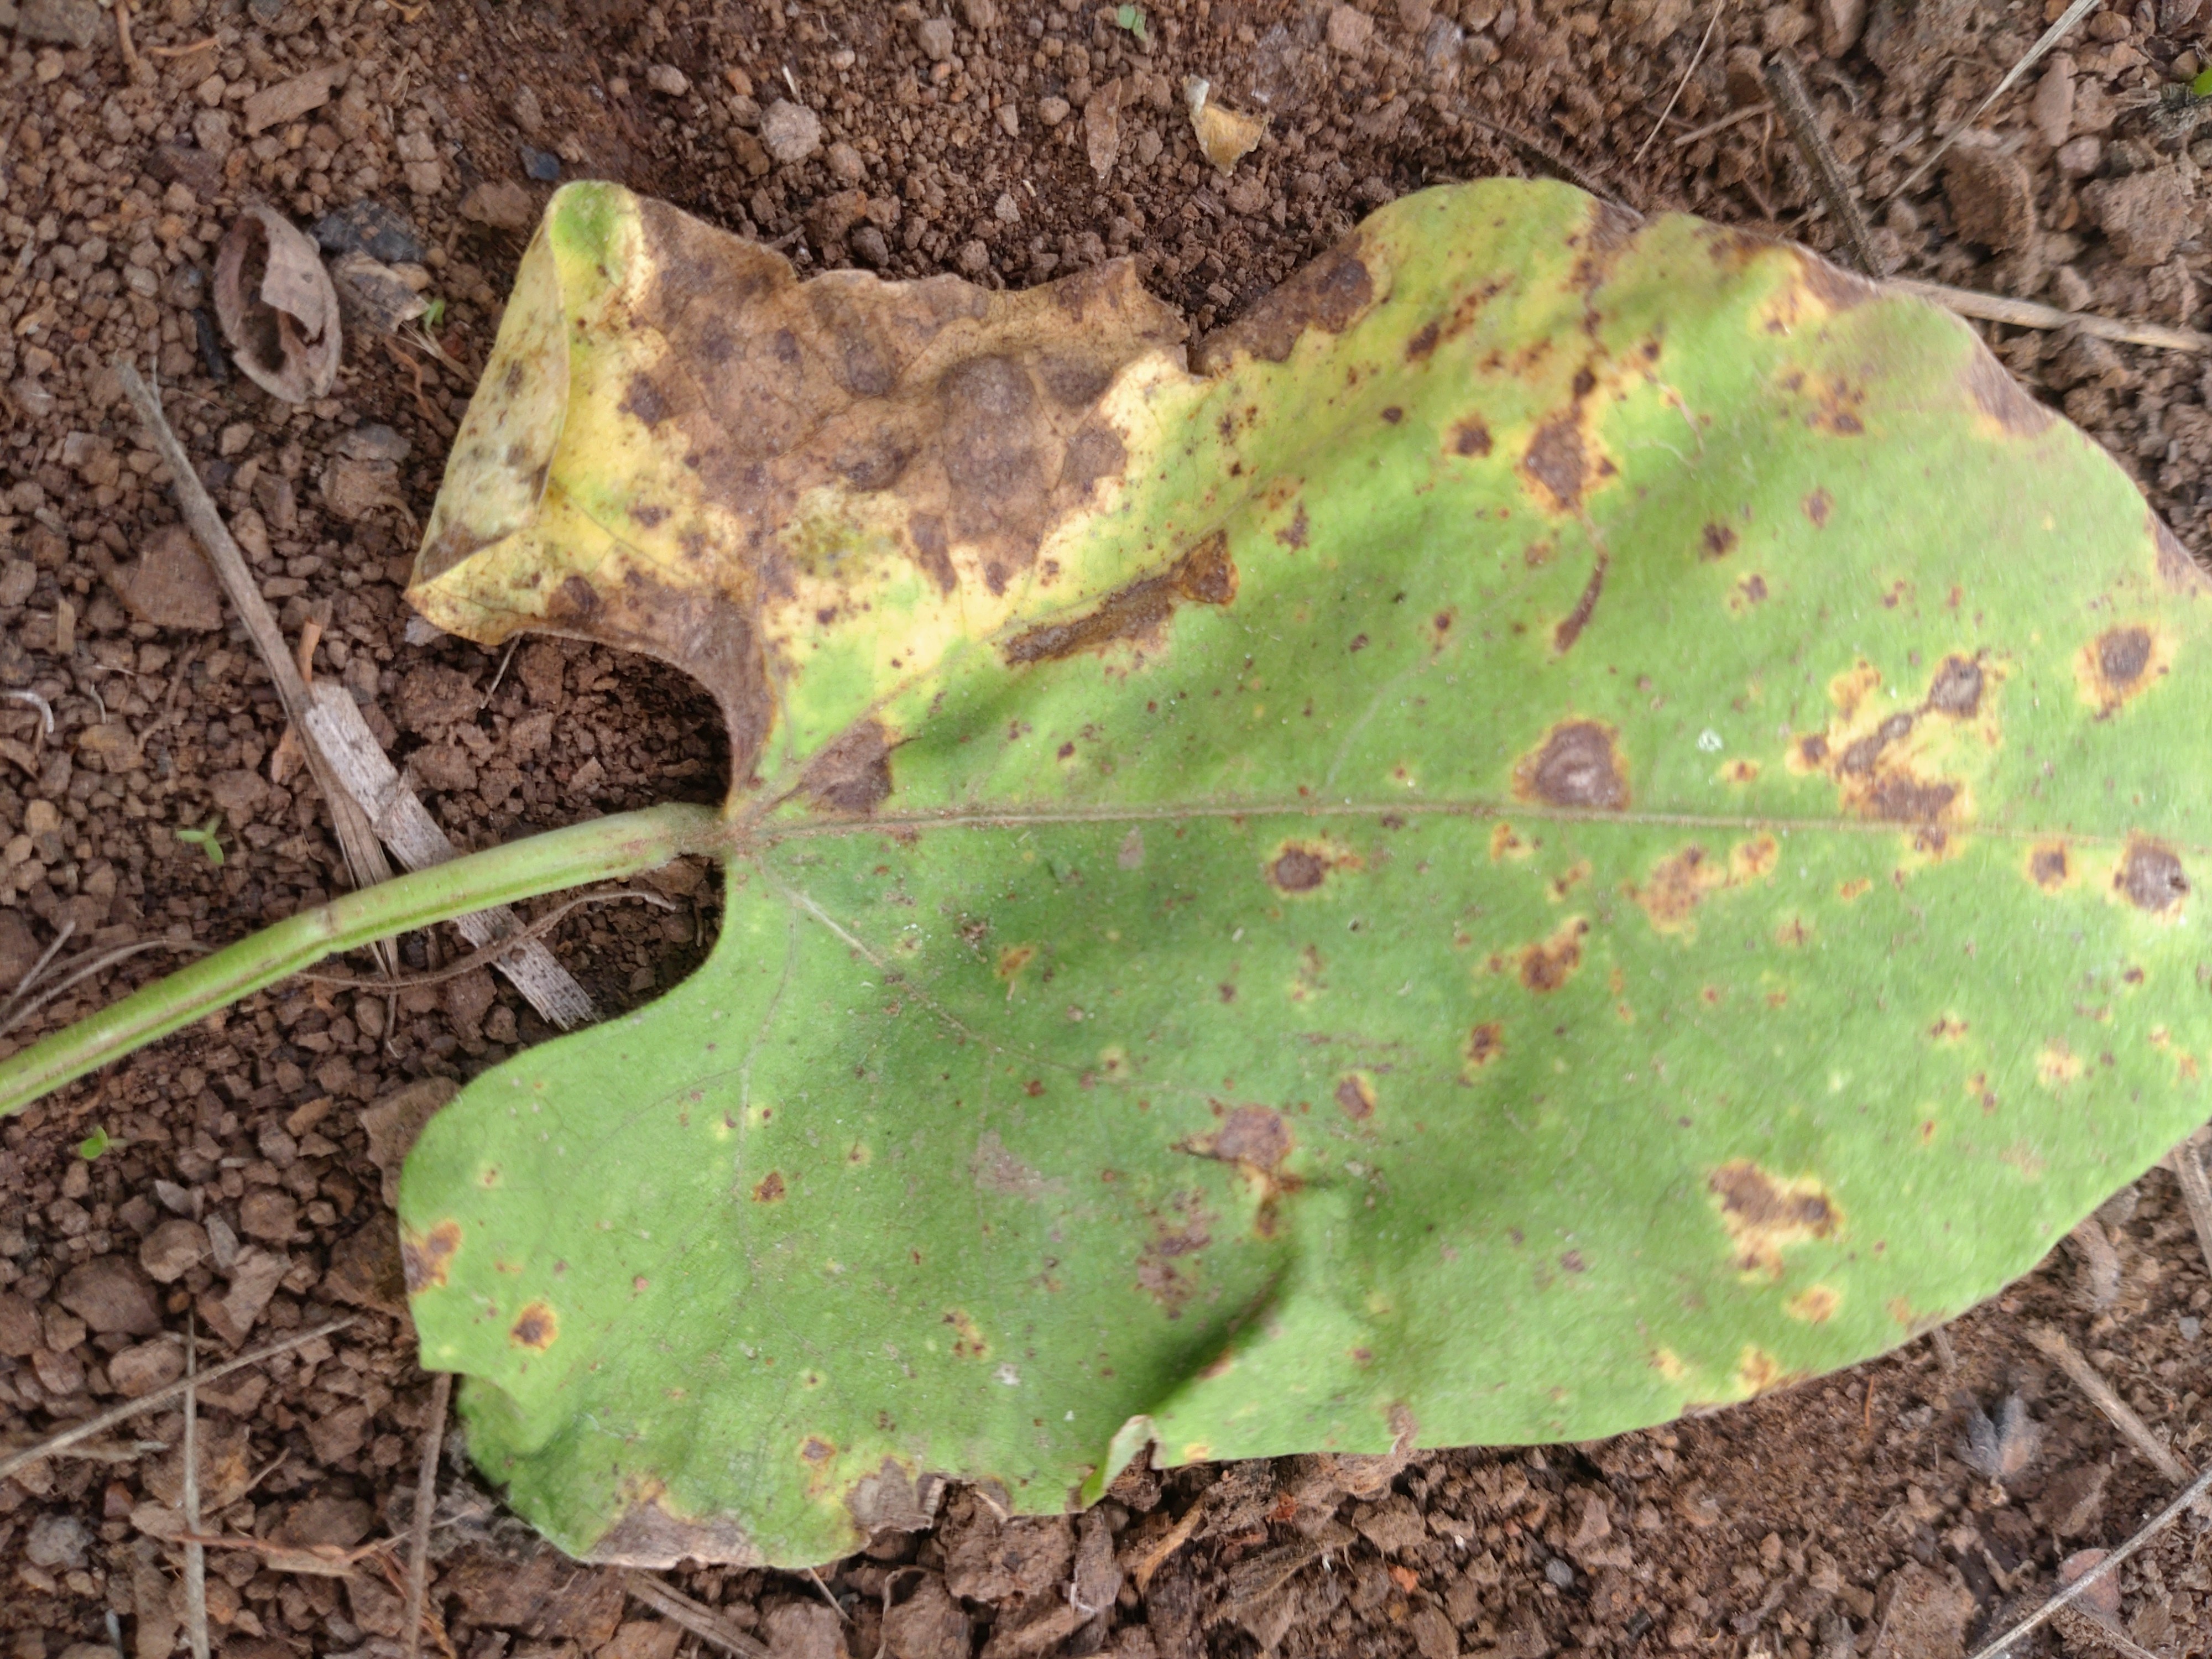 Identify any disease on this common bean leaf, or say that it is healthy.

rust
